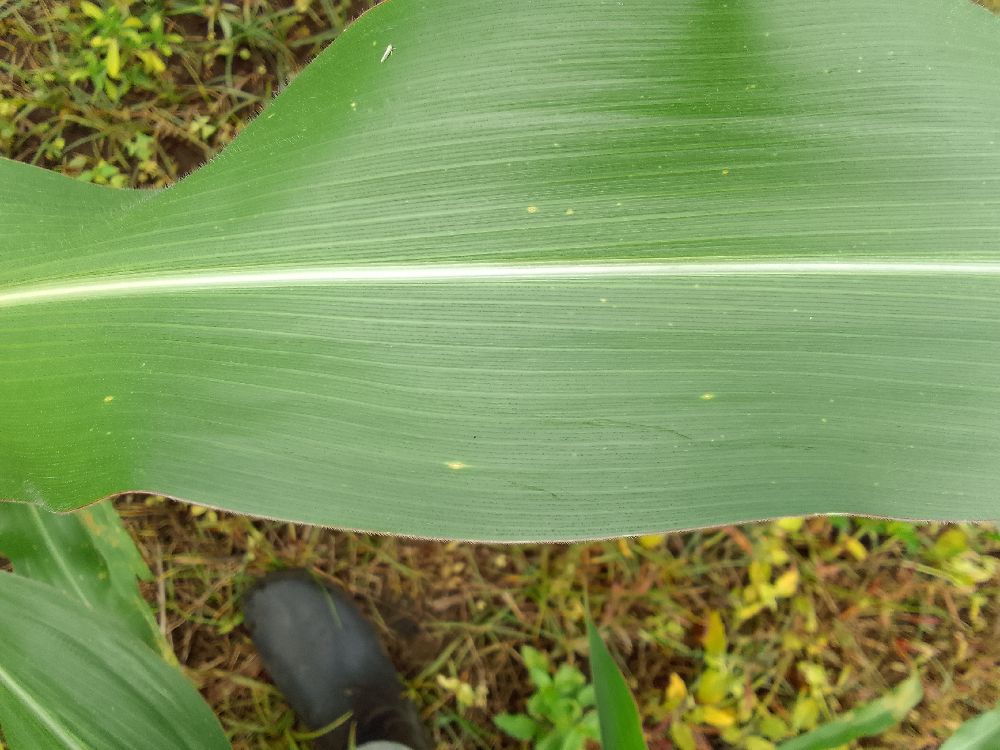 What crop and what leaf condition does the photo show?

maize, healthy
